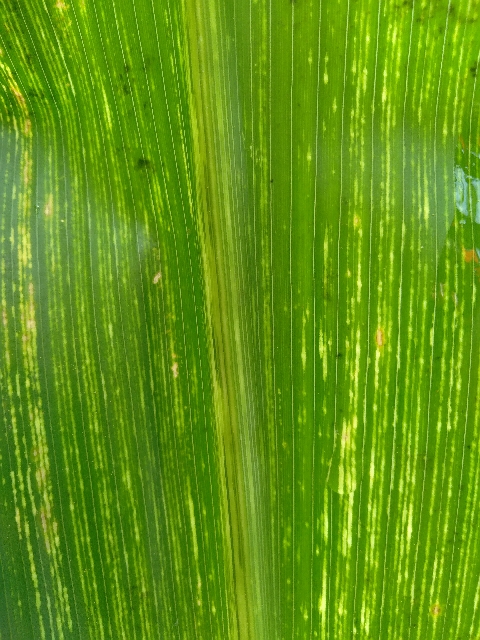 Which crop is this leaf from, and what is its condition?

maize, maize streak virus
